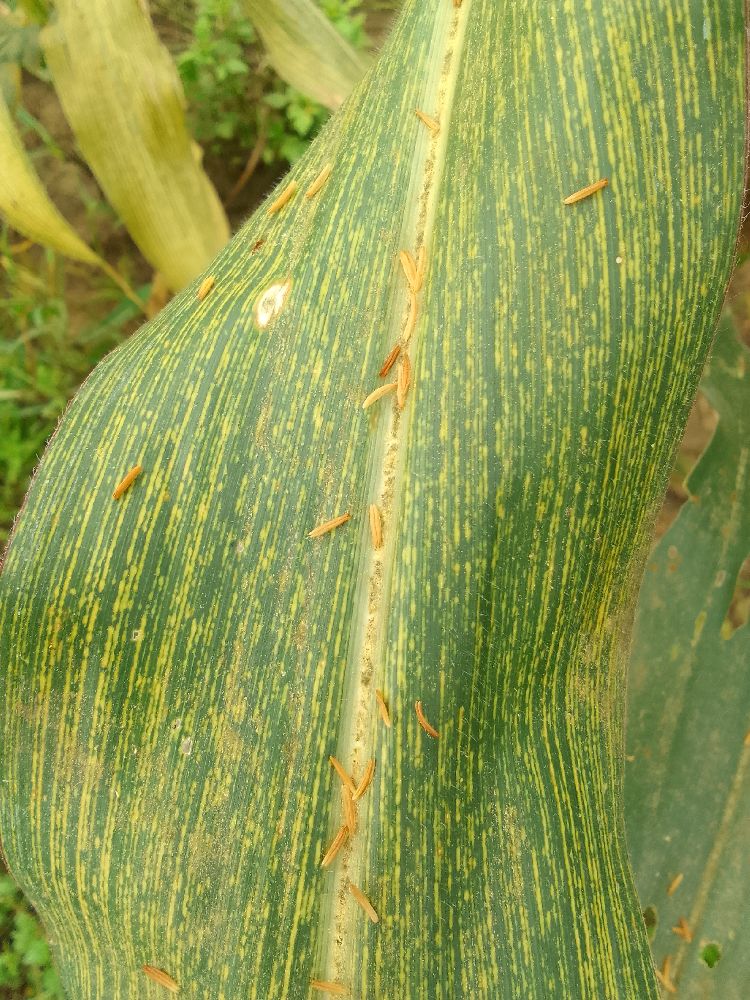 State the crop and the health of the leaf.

maize, maize streak virus
